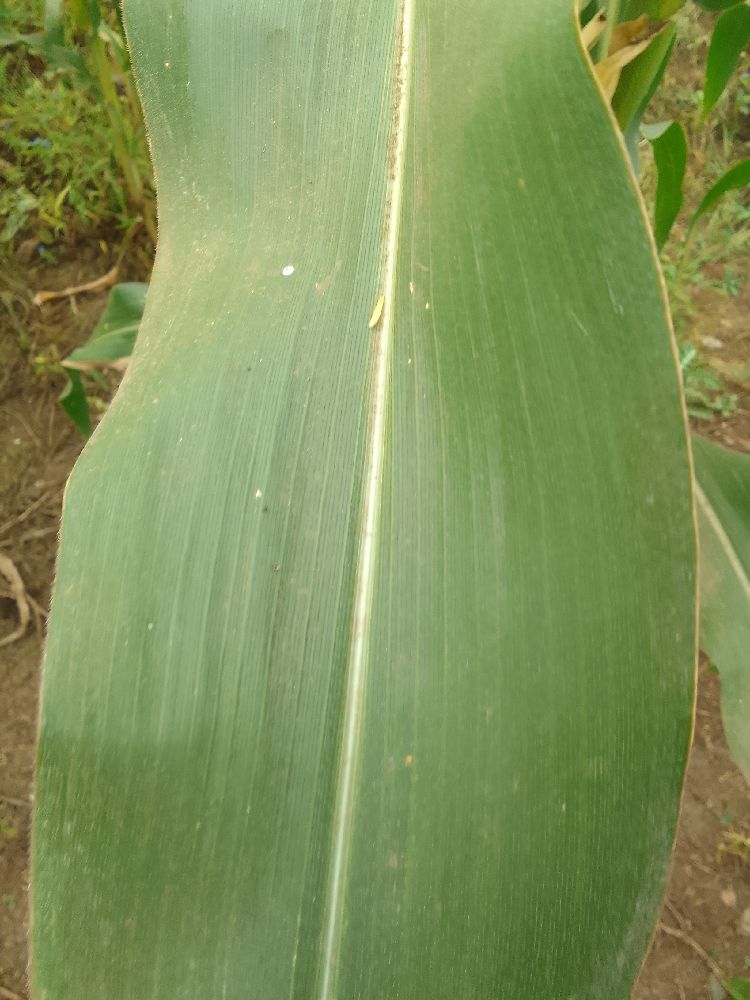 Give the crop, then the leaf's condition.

maize, healthy
